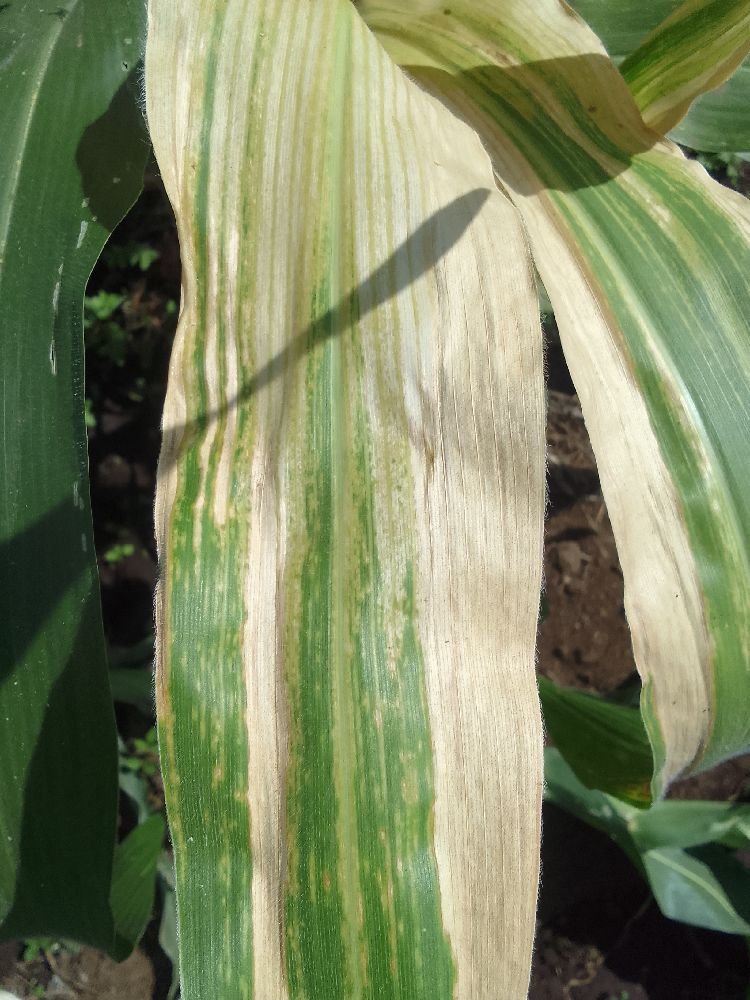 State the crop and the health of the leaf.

maize, maize lethal necrosis
